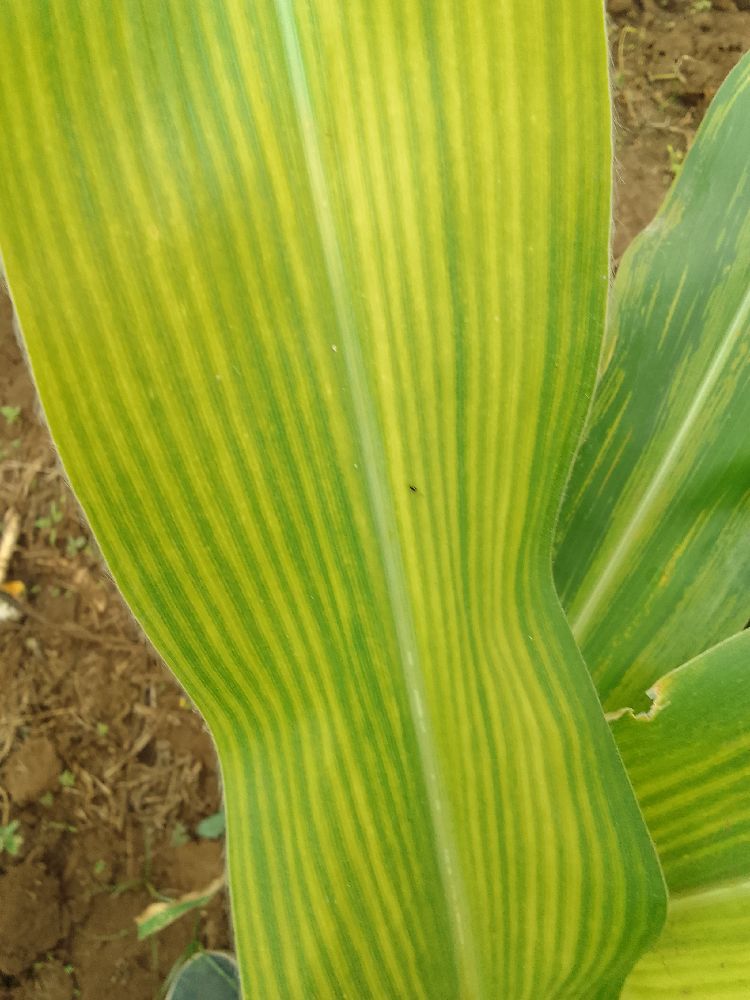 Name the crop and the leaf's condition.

maize, maize lethal necrosis
